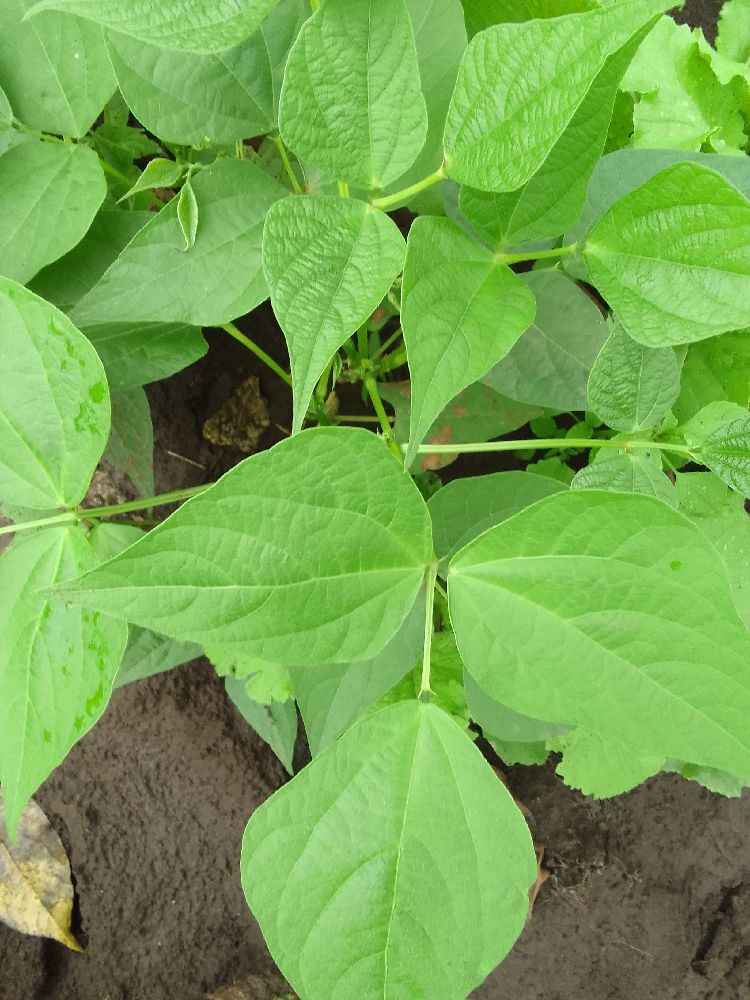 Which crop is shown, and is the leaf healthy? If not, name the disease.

common bean, healthy
